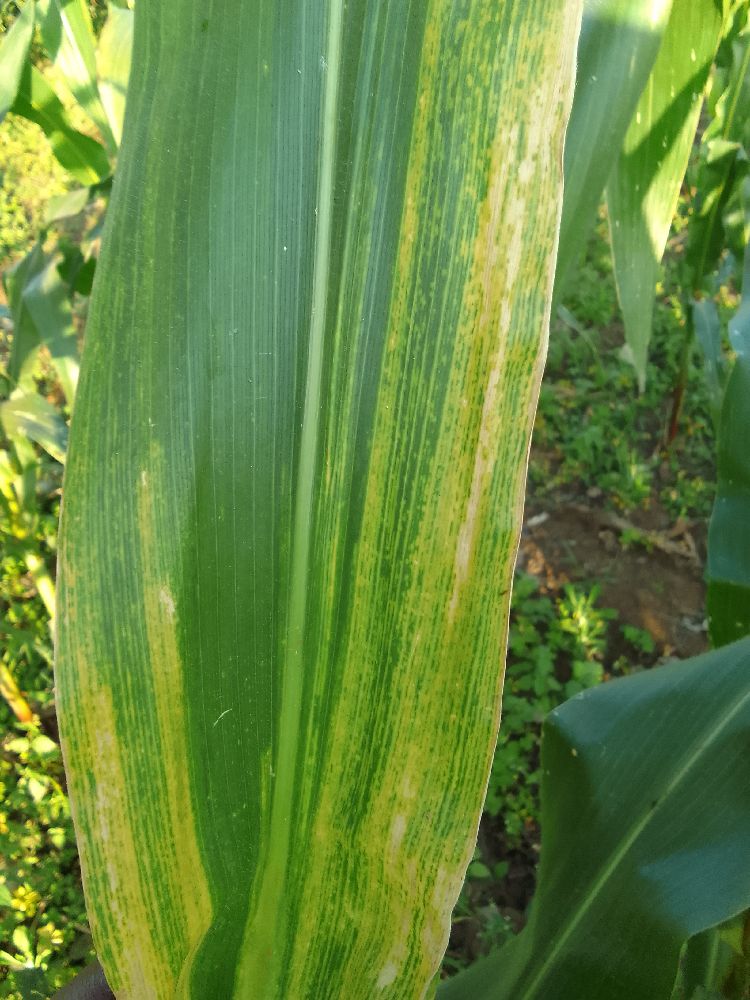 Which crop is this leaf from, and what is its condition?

maize, maize lethal necrosis
